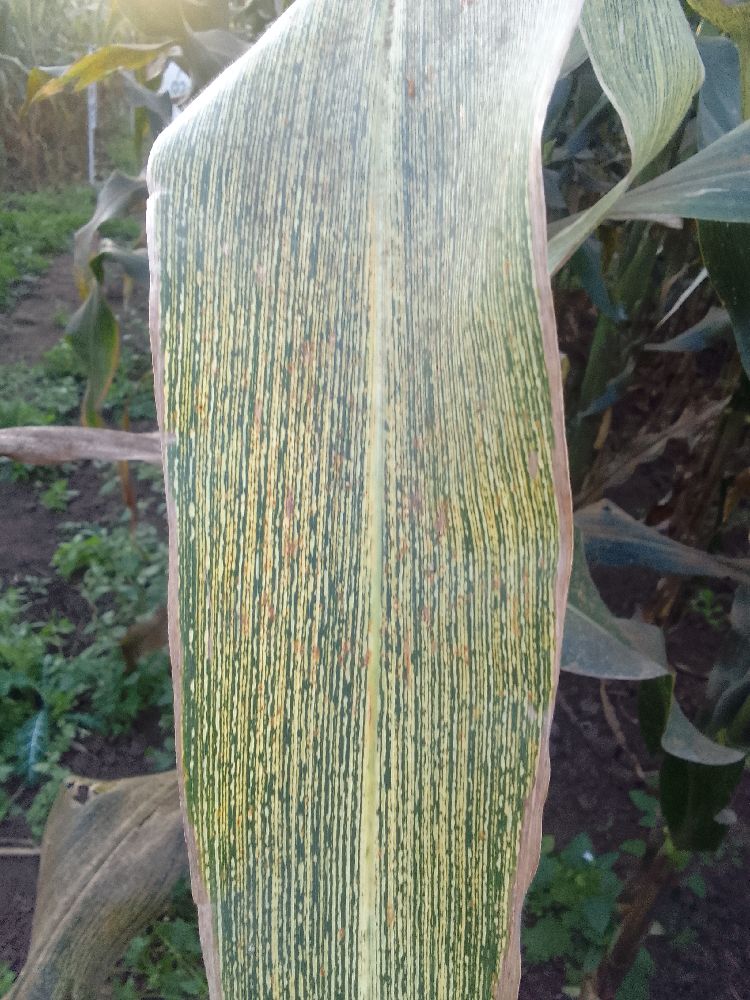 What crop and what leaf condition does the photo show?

maize, maize streak virus
